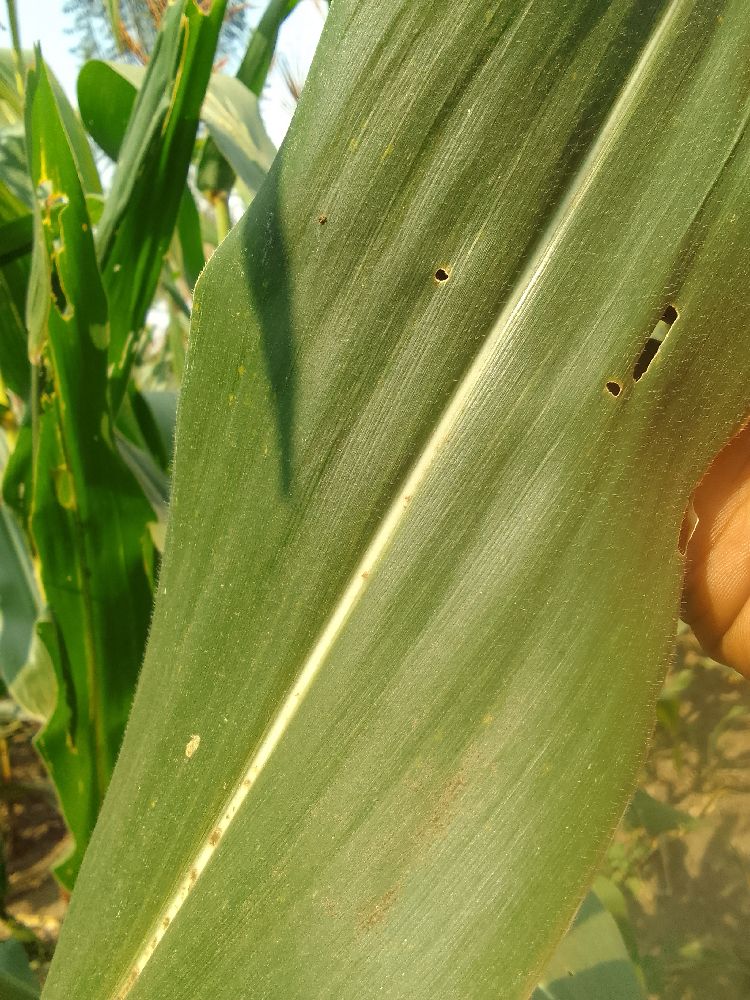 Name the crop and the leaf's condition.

maize, healthy
